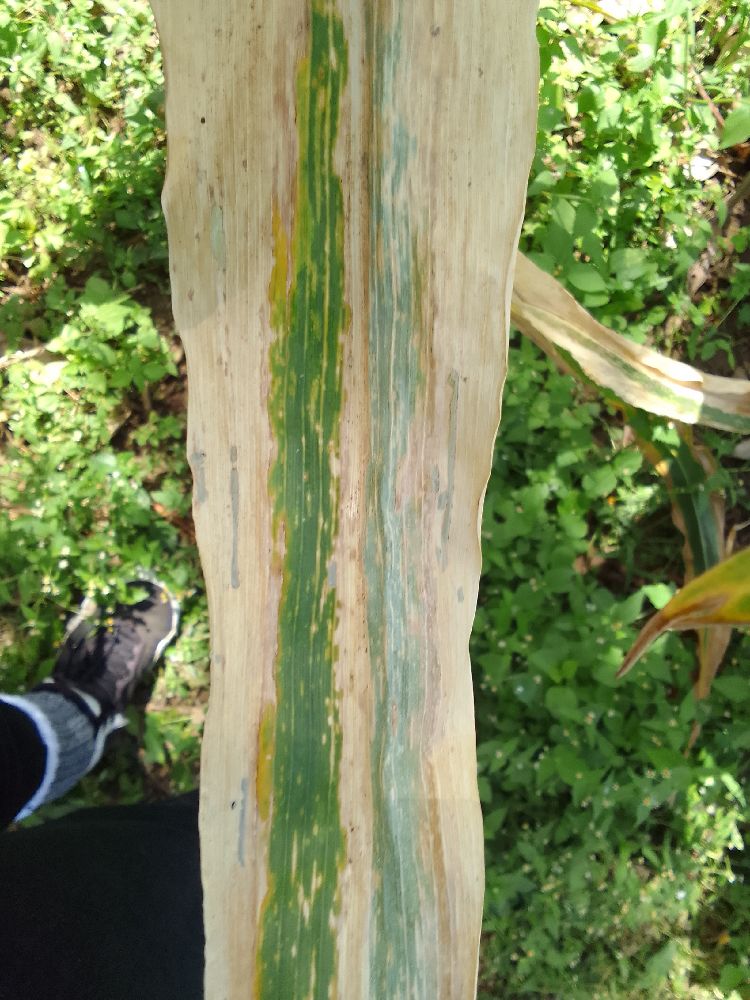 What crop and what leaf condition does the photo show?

maize, maize lethal necrosis
